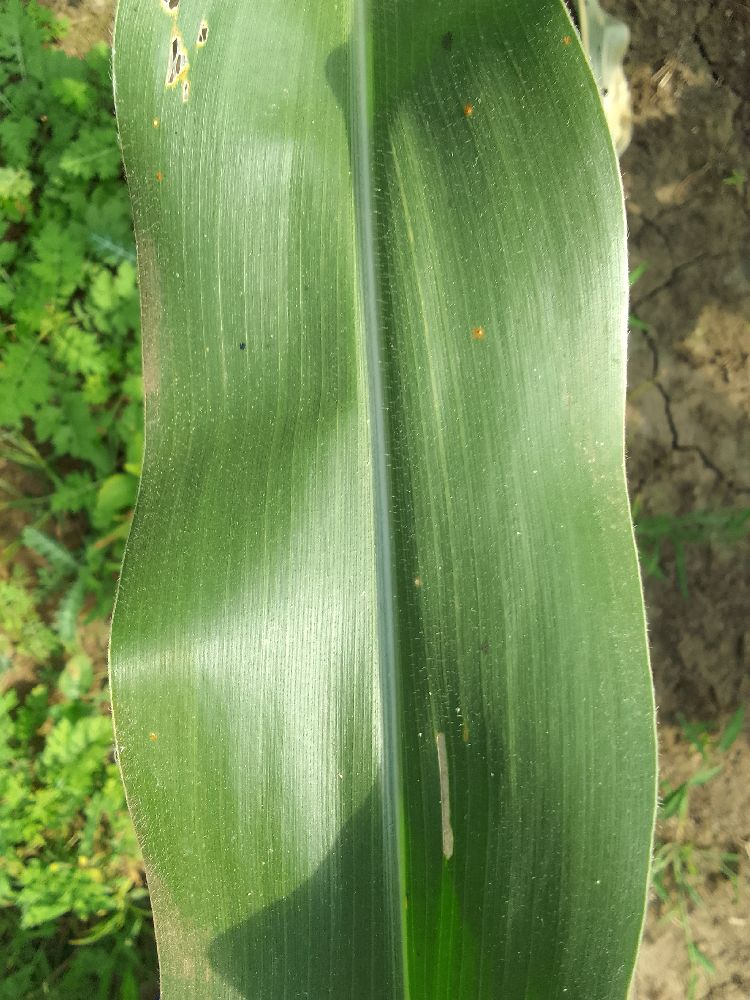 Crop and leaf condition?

maize, healthy
